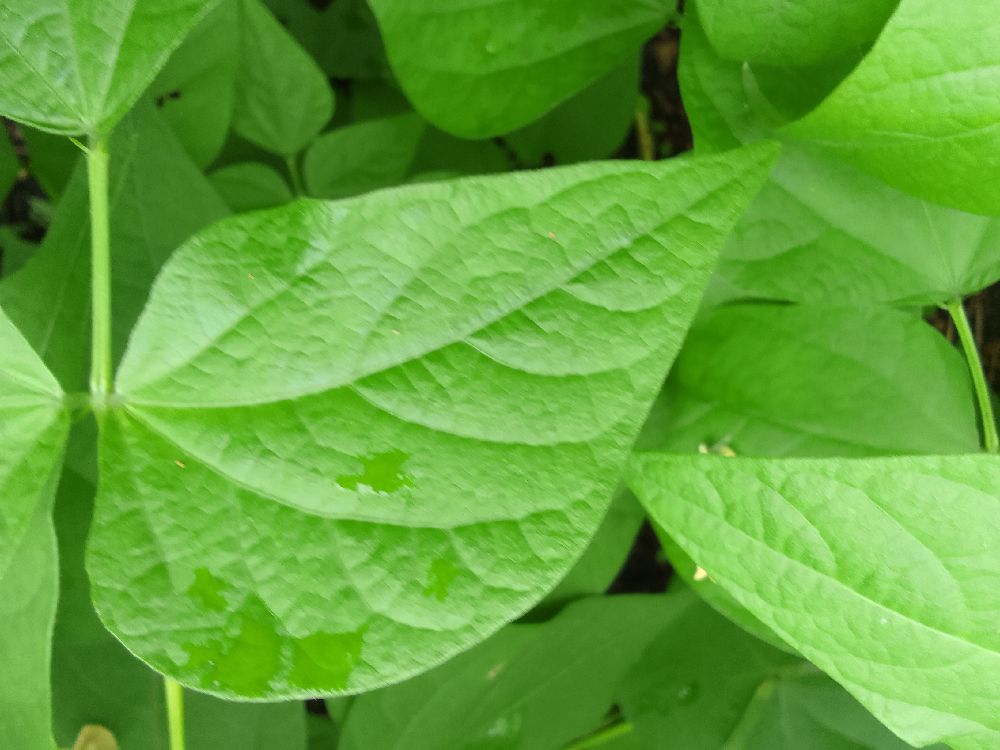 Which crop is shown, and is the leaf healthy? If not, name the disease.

common bean, healthy
